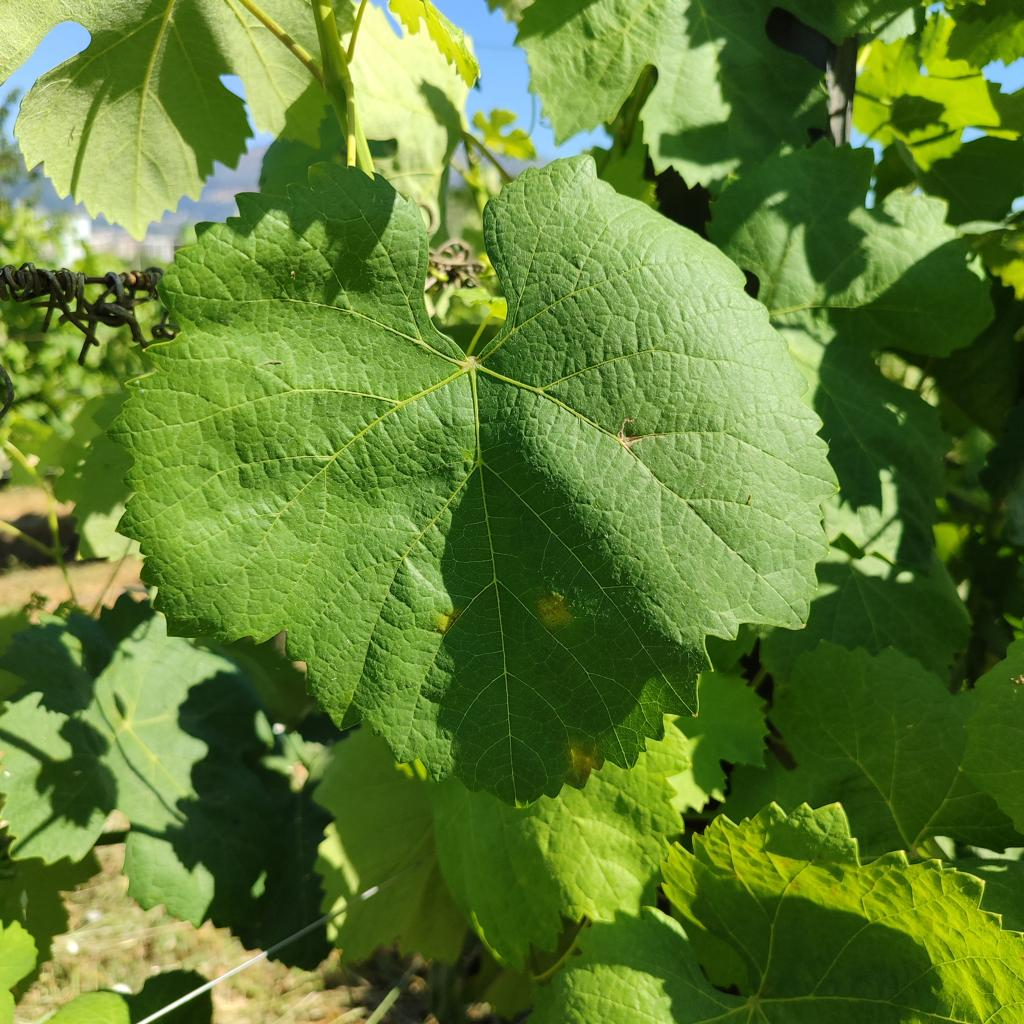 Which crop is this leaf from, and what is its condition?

grapevine, downy mildew
